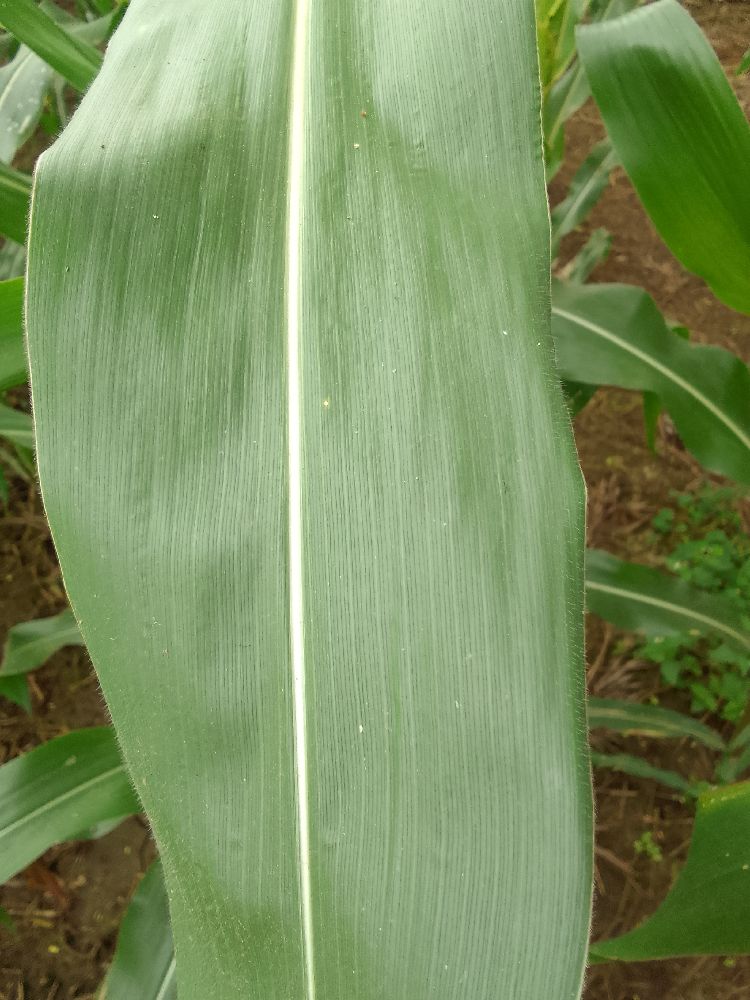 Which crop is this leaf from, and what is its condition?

maize, healthy
